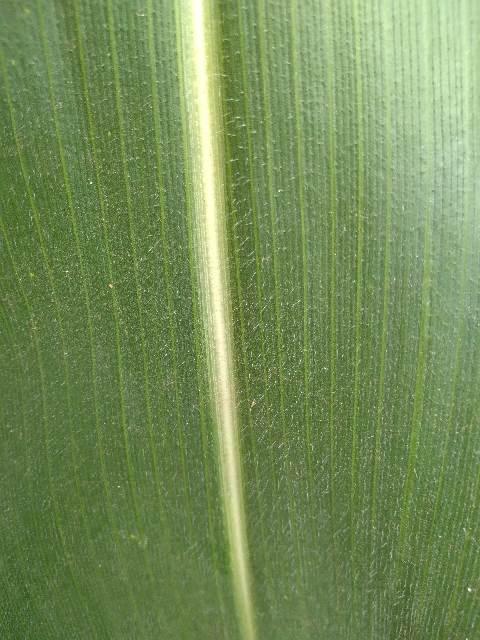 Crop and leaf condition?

maize, healthy
